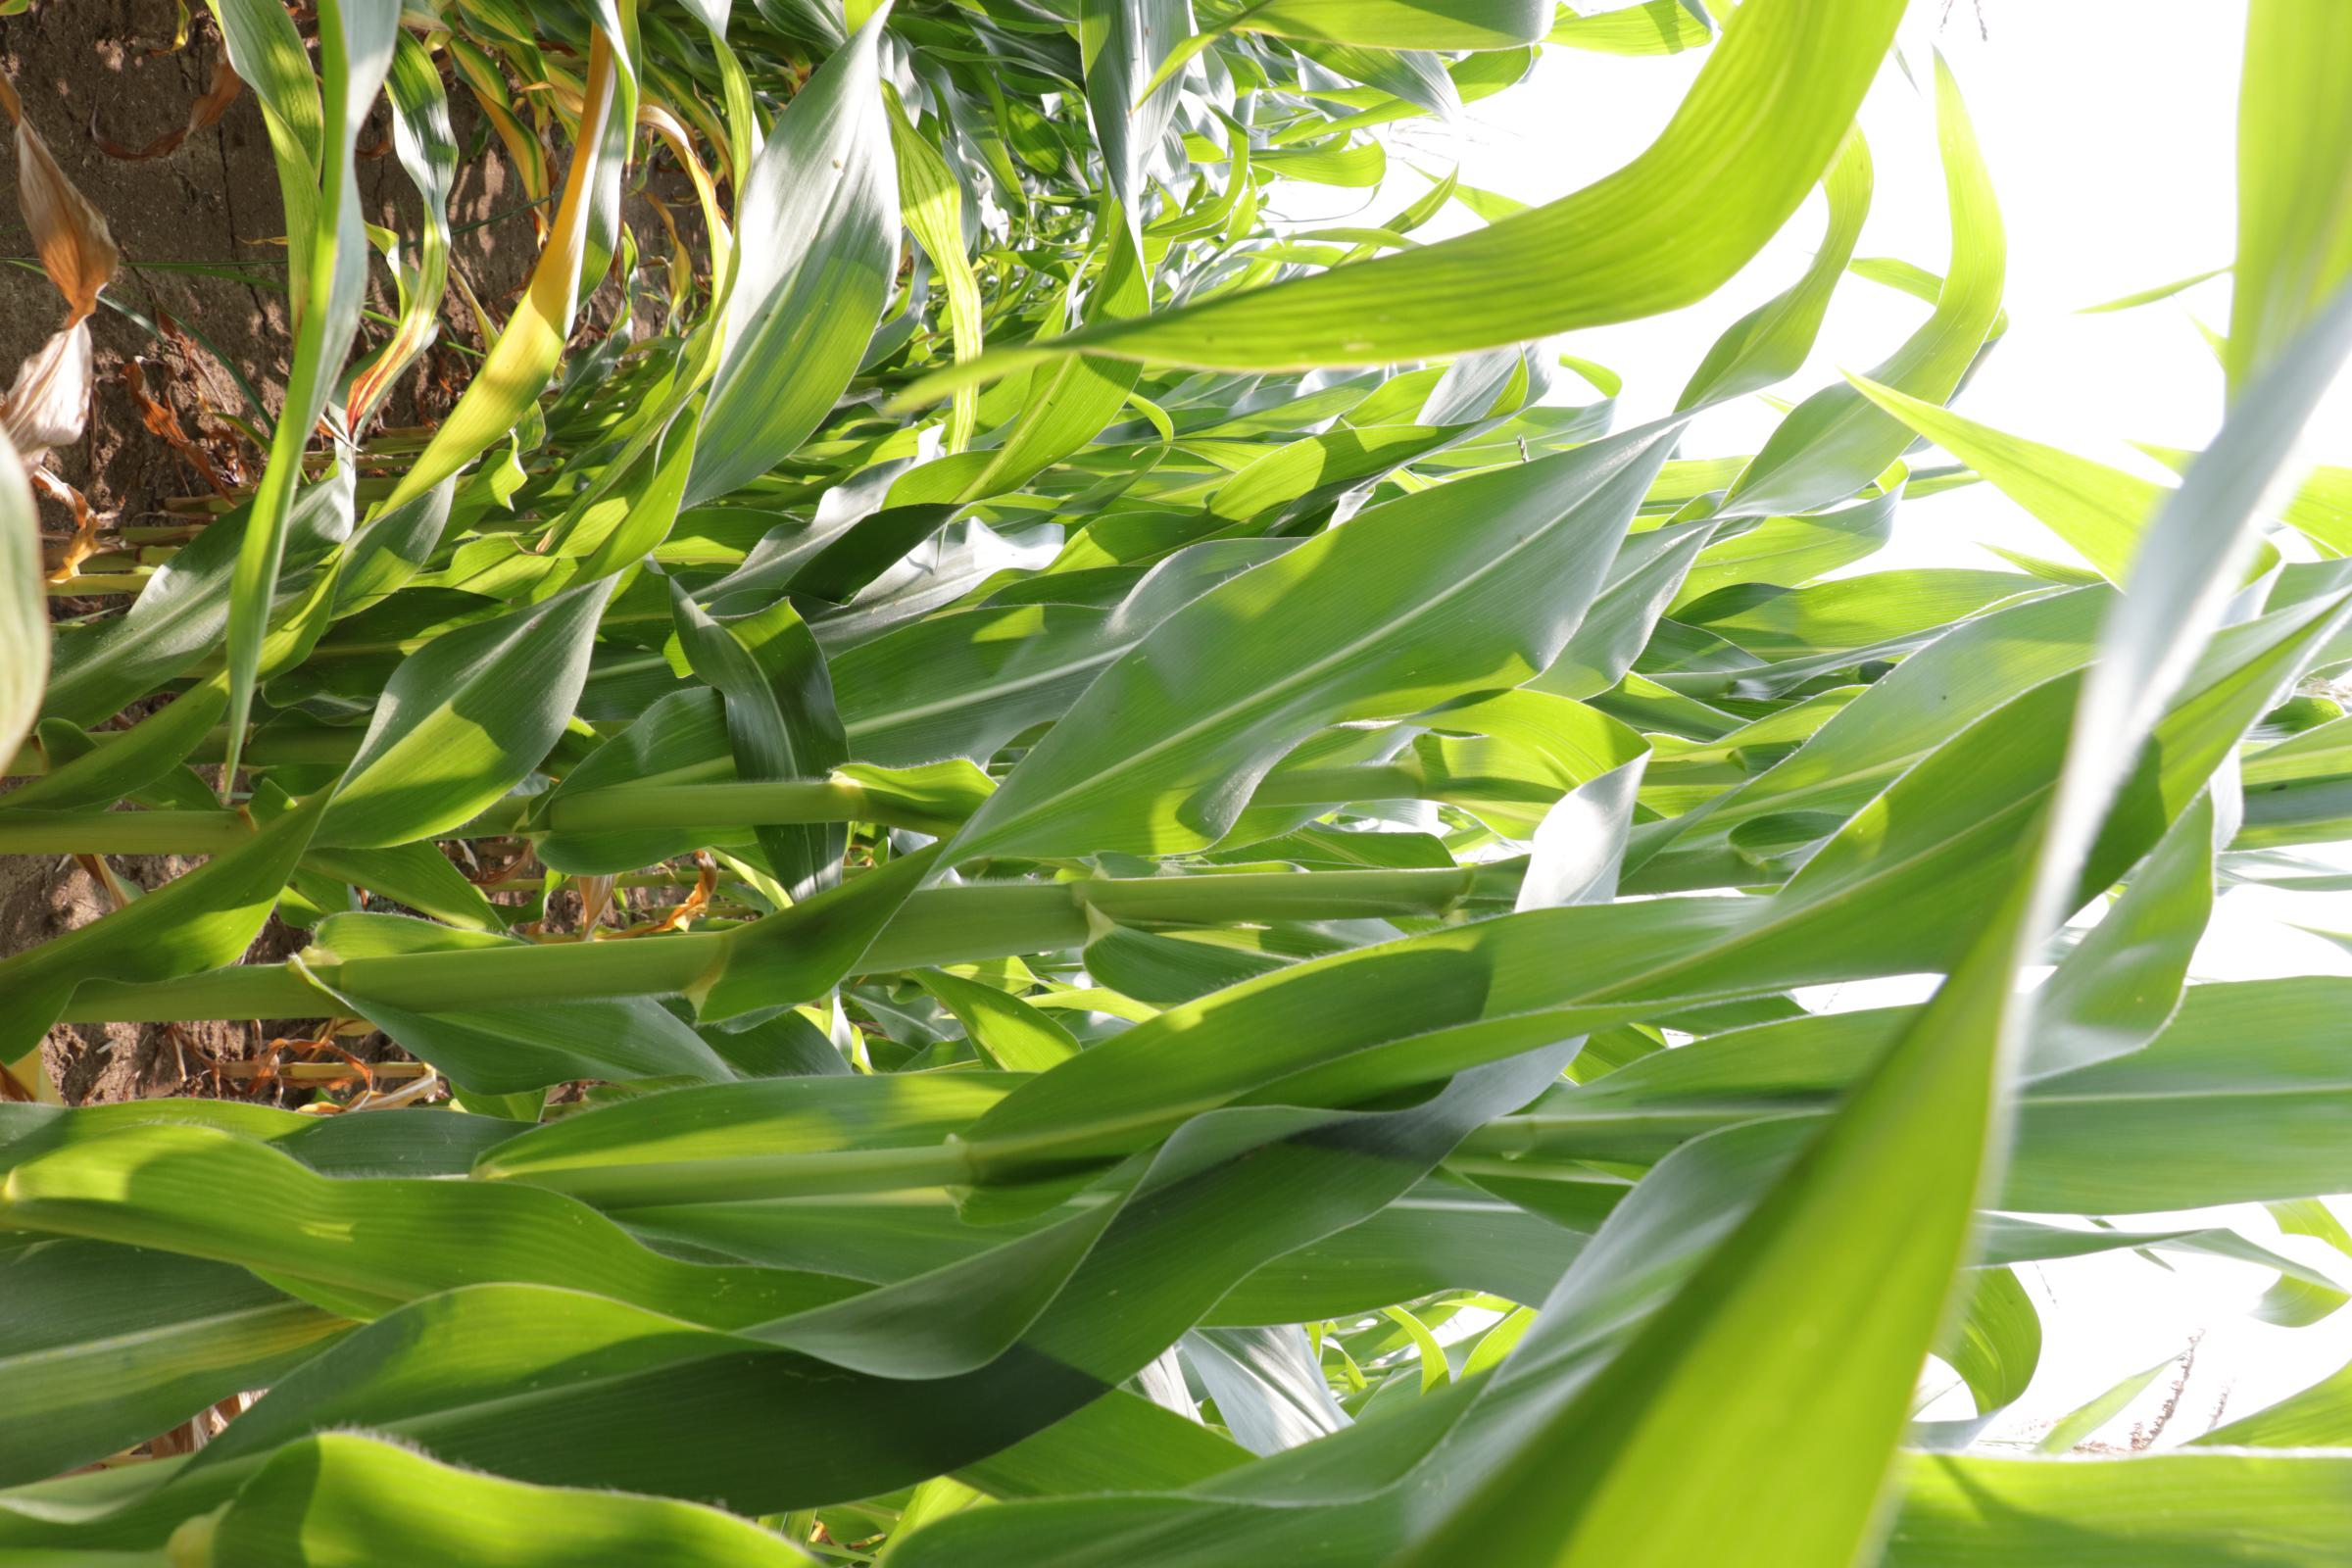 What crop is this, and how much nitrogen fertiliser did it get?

maize, no added nitrogen
